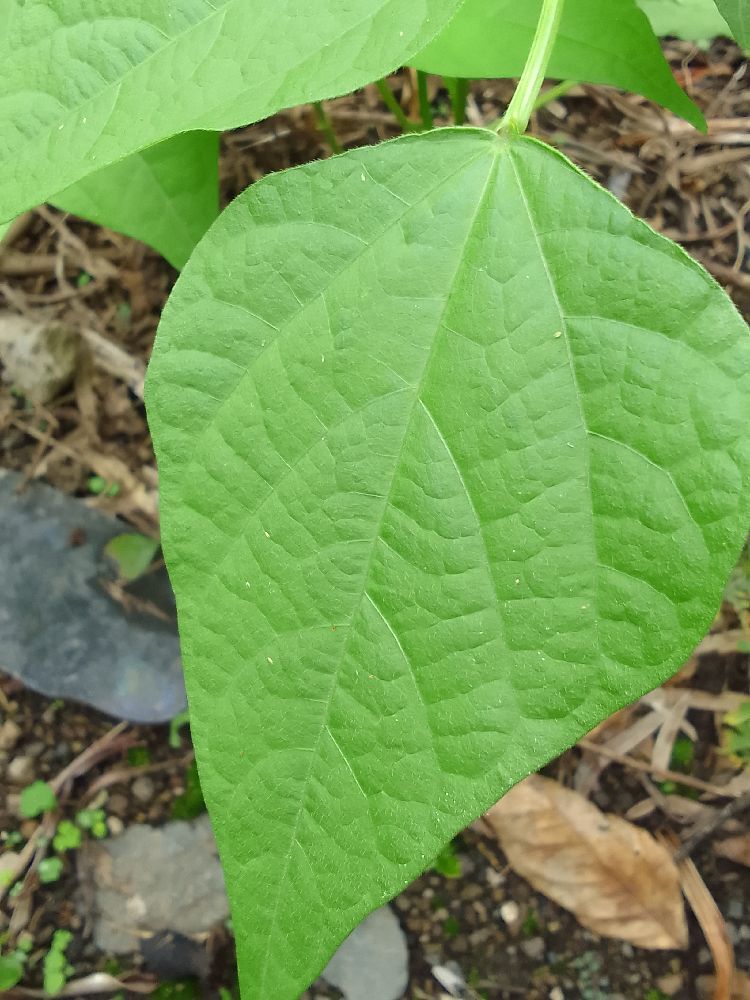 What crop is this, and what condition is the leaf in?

common bean, healthy
